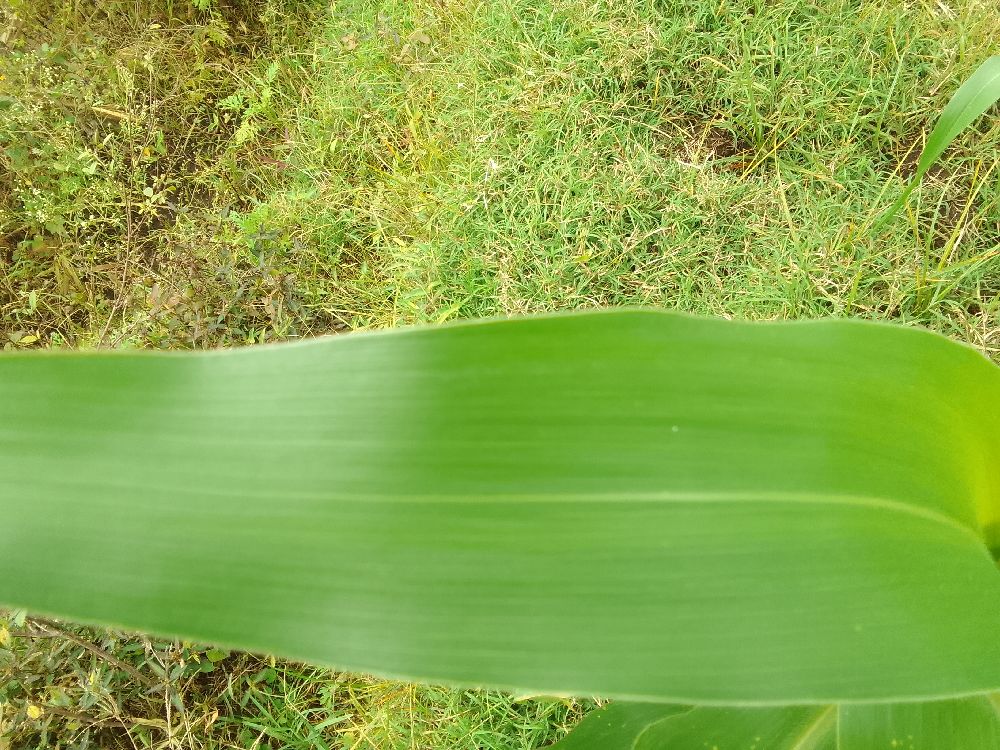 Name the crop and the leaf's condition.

maize, healthy
